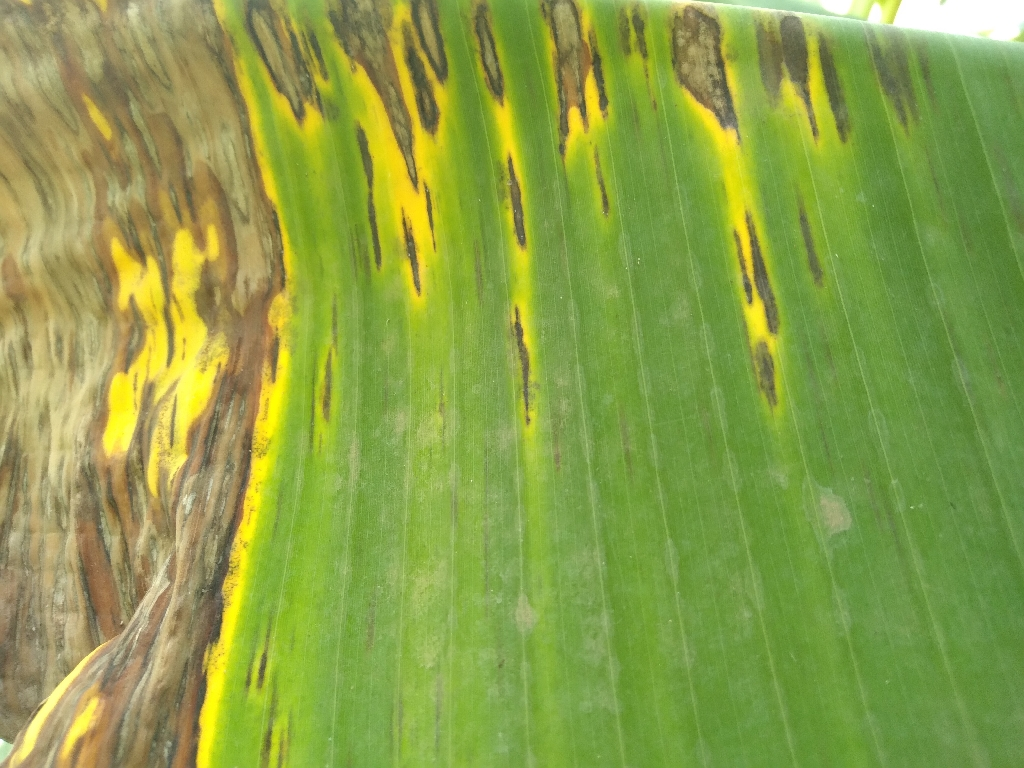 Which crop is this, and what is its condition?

banana, black sigatoka
